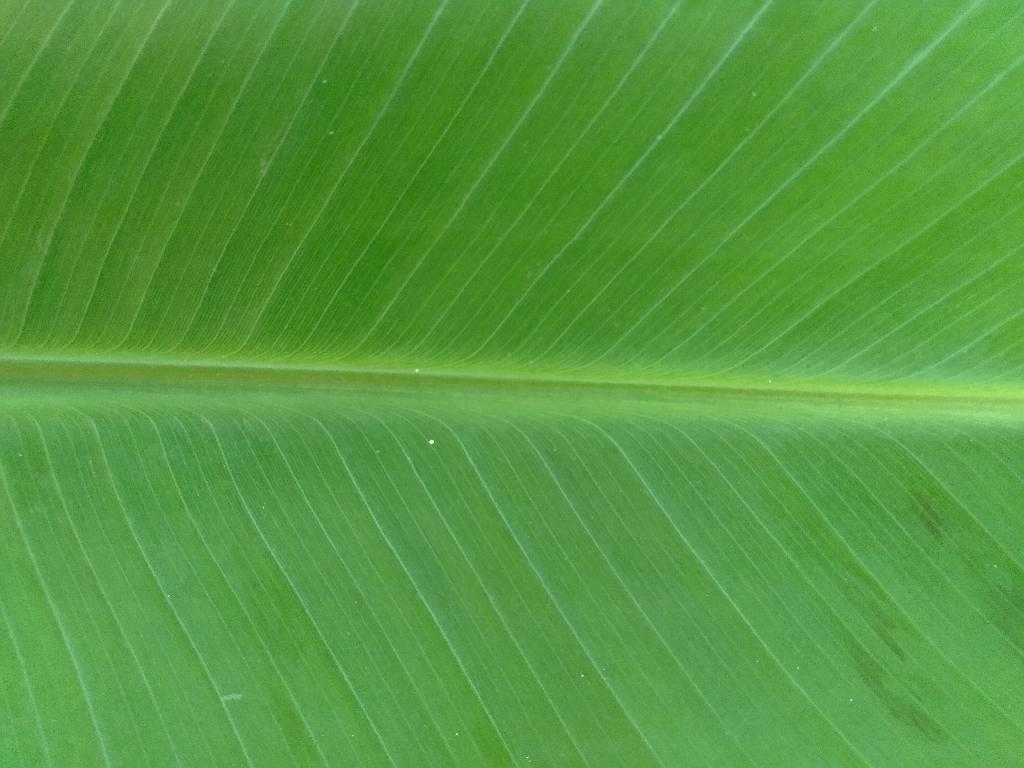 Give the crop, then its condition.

banana, healthy
